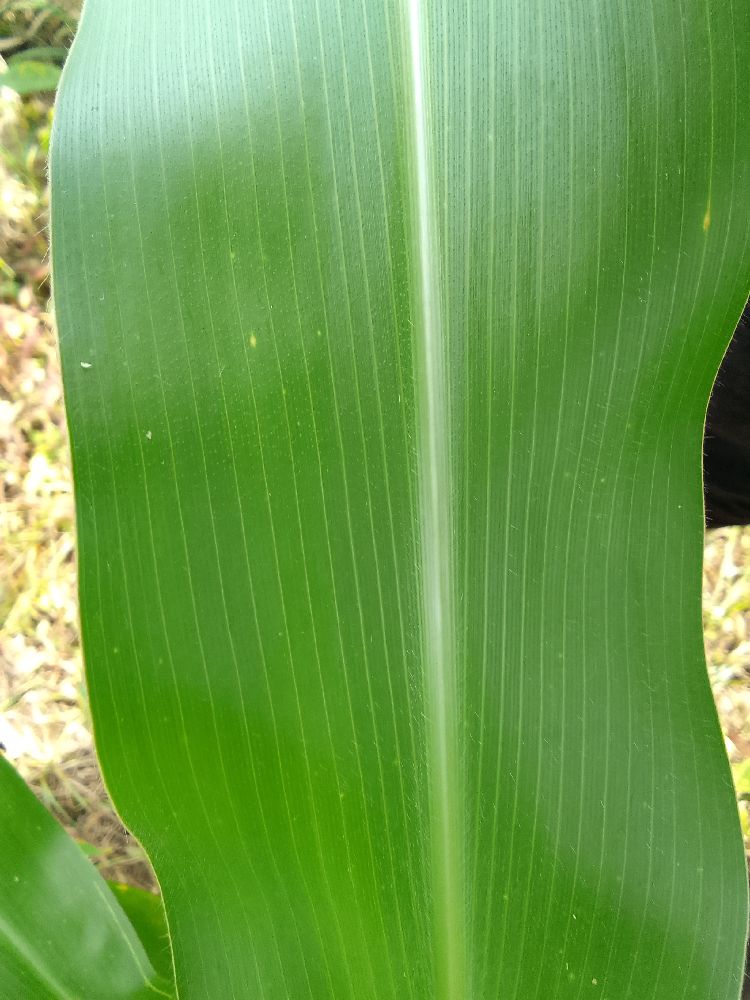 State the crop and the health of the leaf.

maize, healthy
